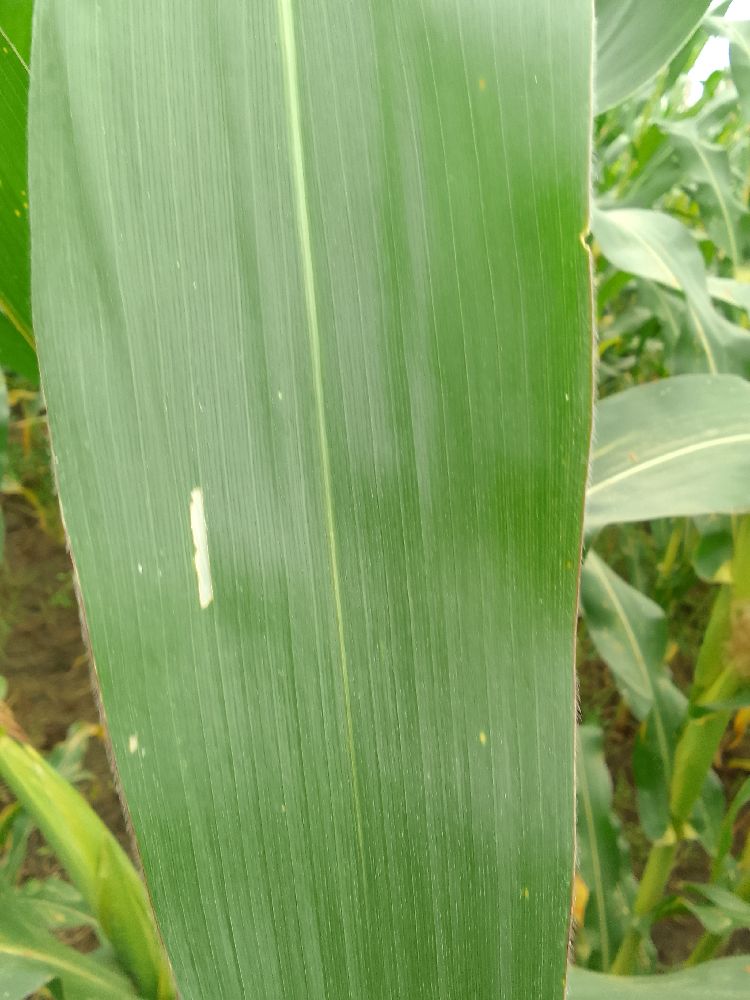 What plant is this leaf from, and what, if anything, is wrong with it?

maize, healthy
